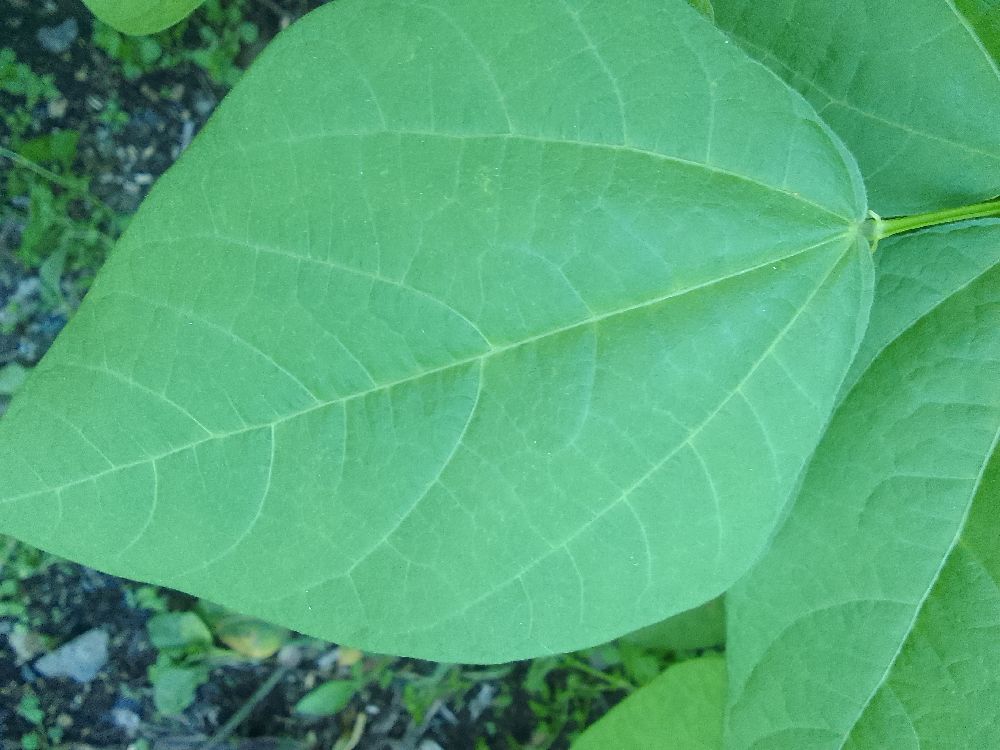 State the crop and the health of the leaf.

common bean, healthy
